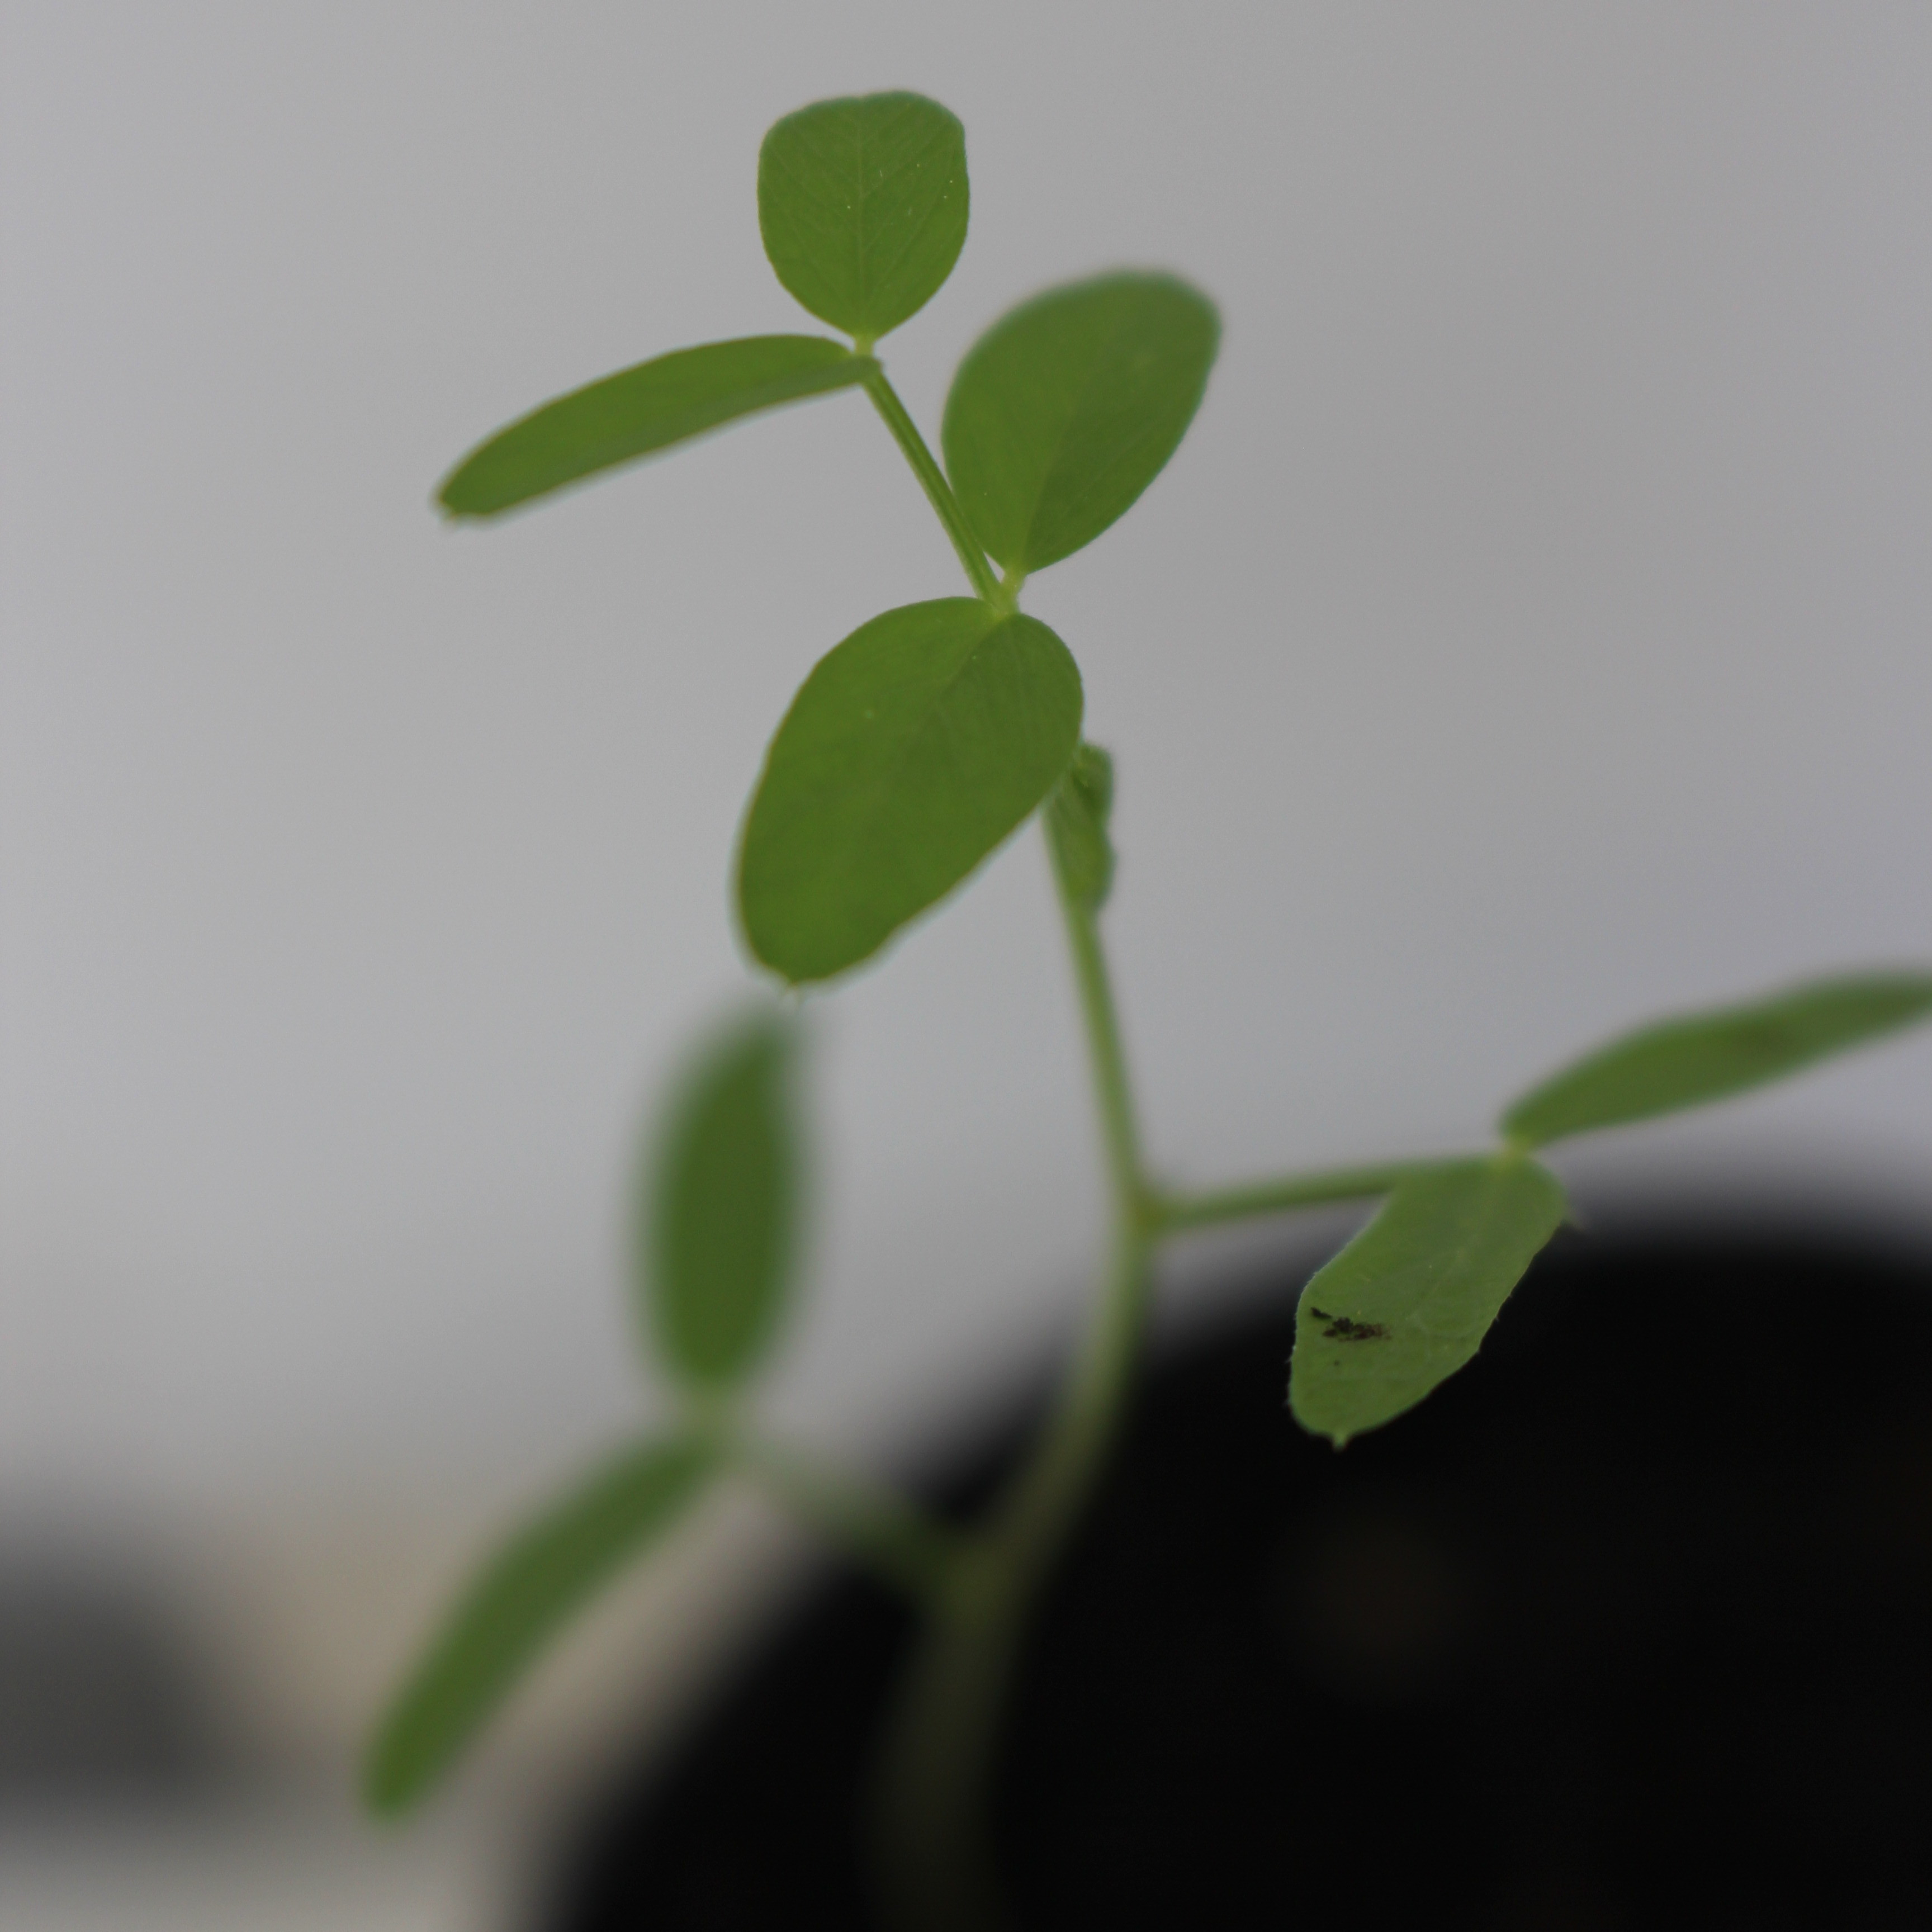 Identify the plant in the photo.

Vicia sativa
